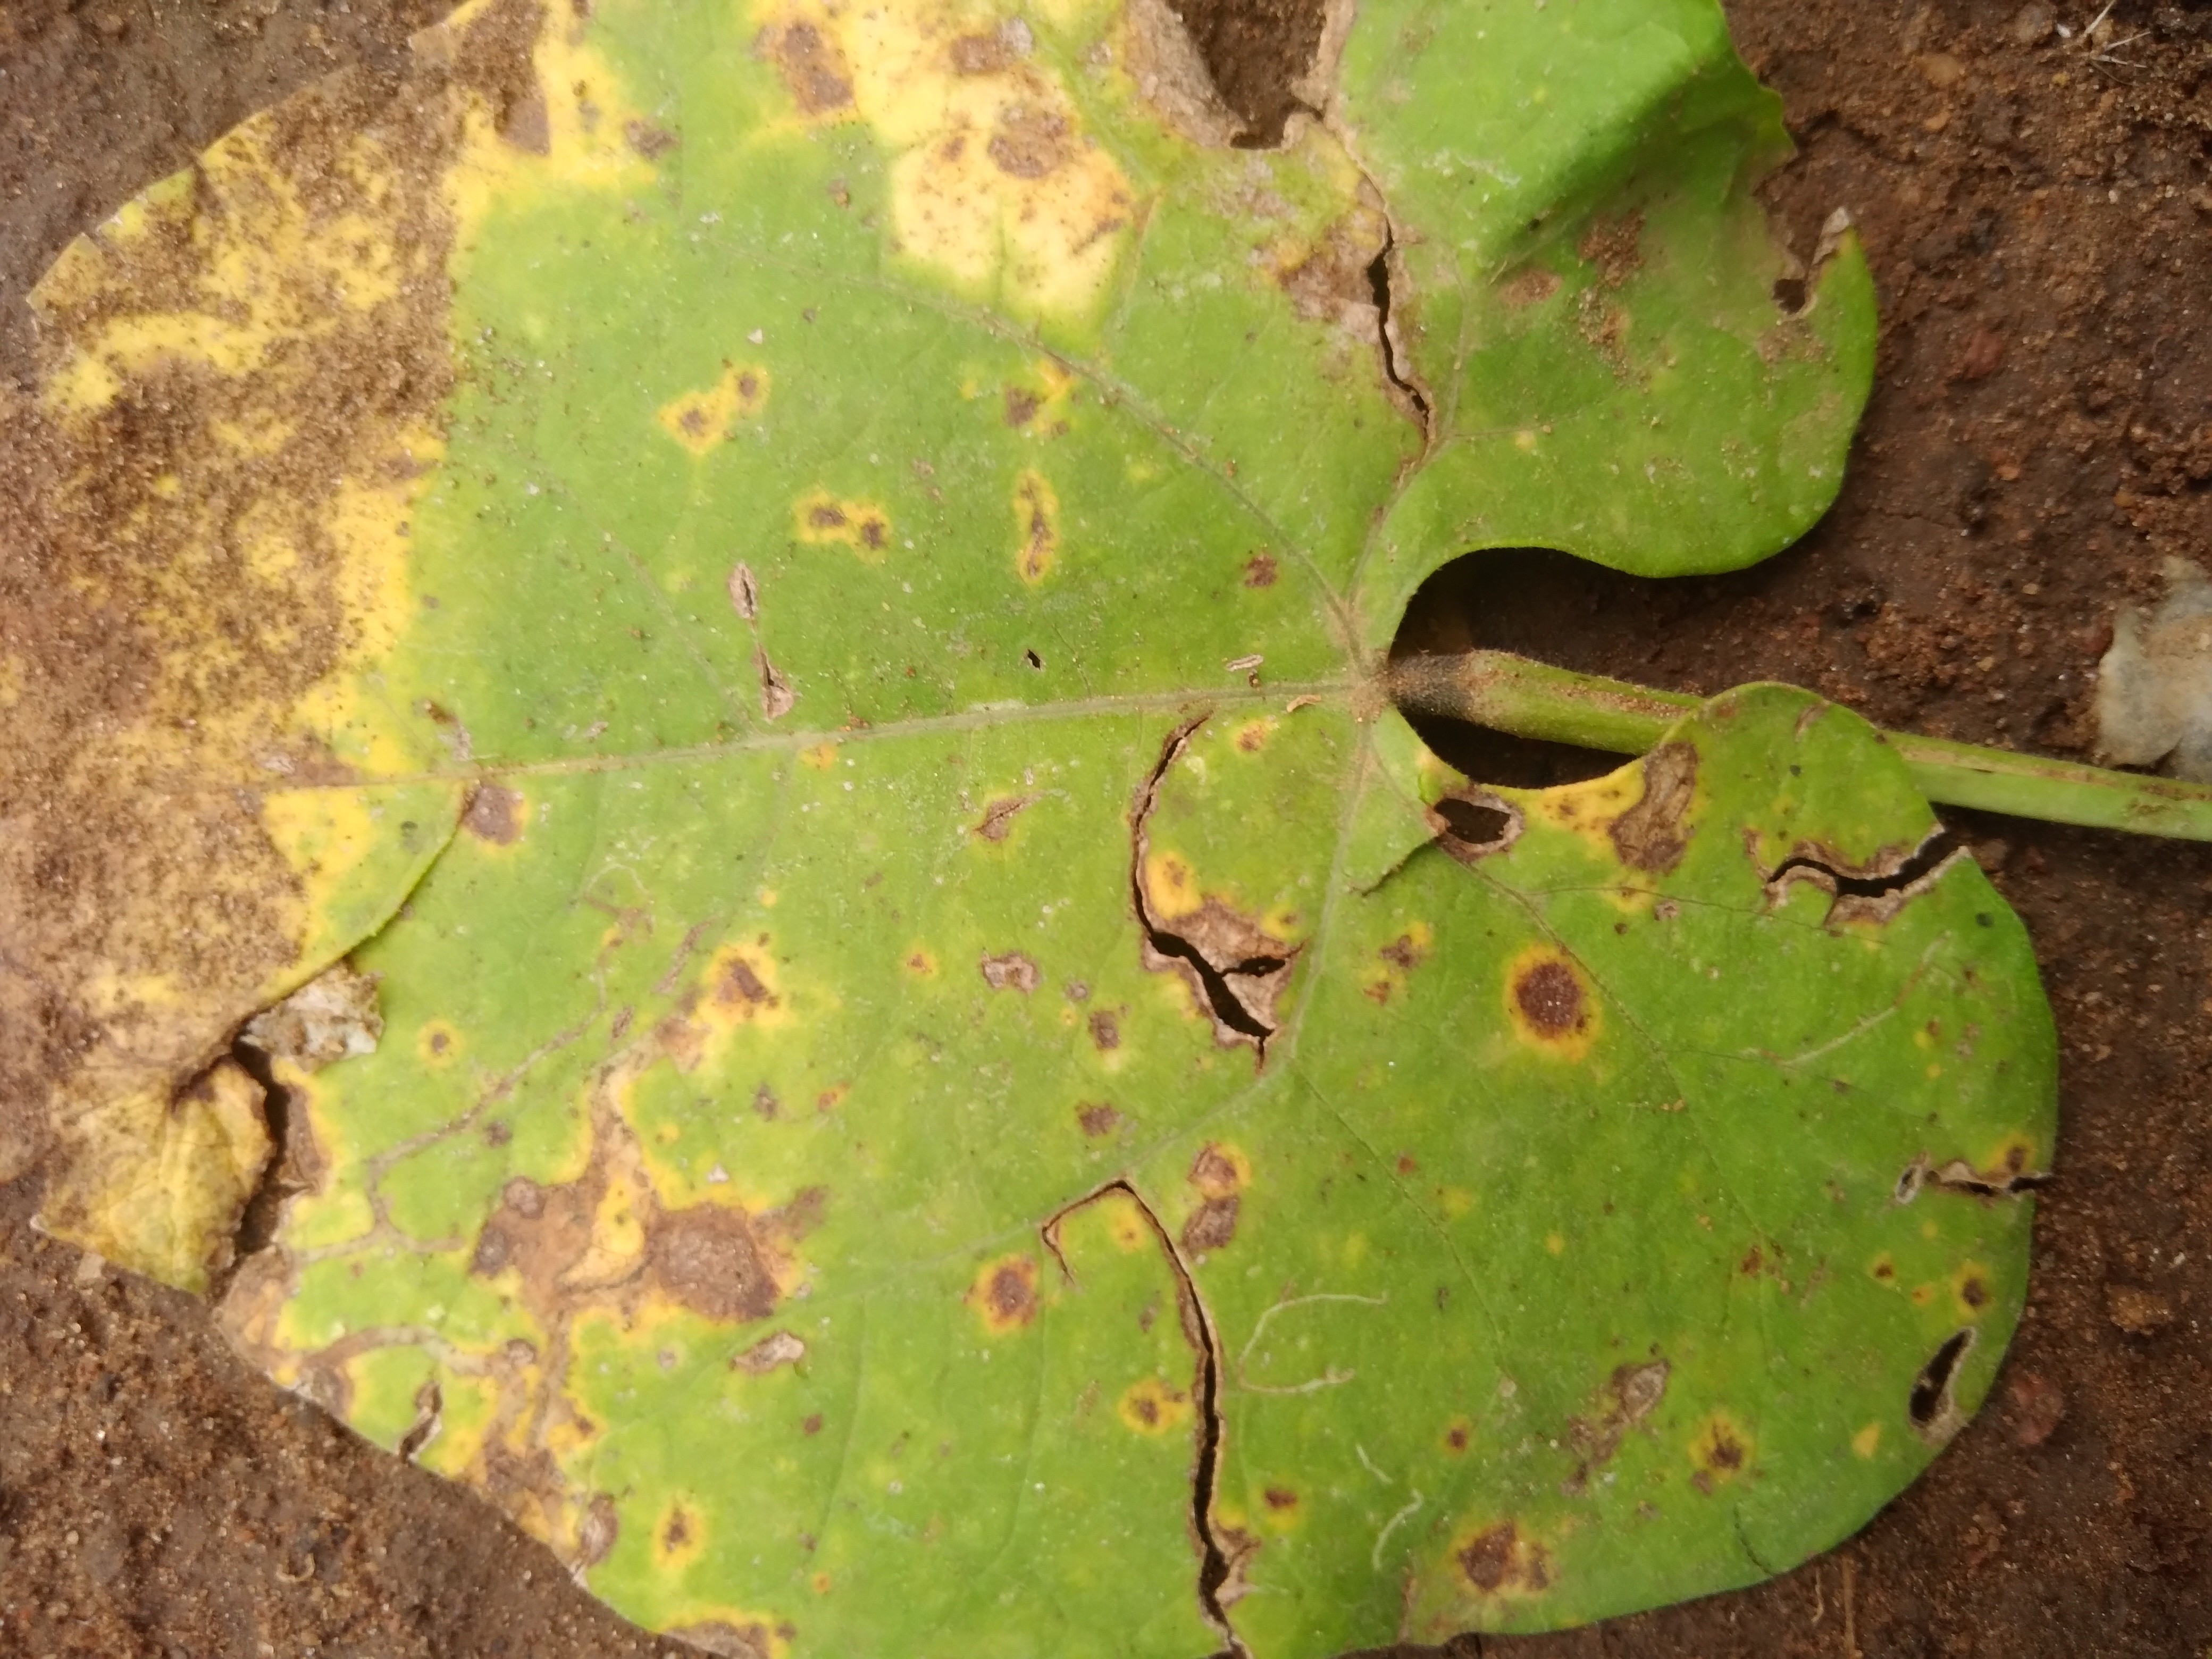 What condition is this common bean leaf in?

rust
